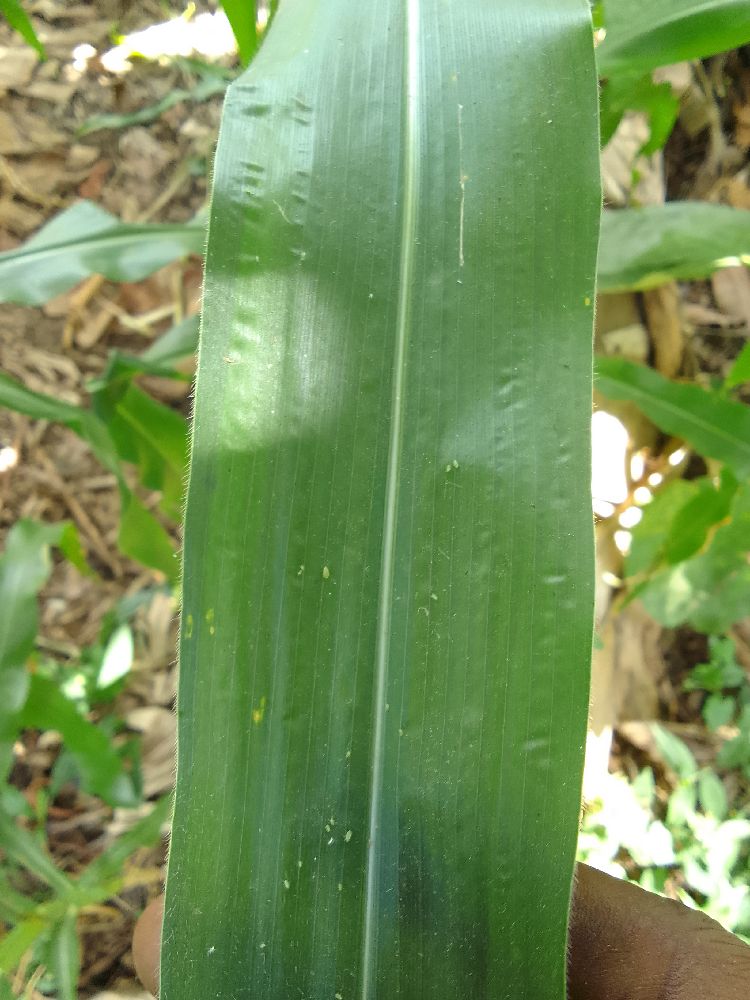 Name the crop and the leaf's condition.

maize, healthy
